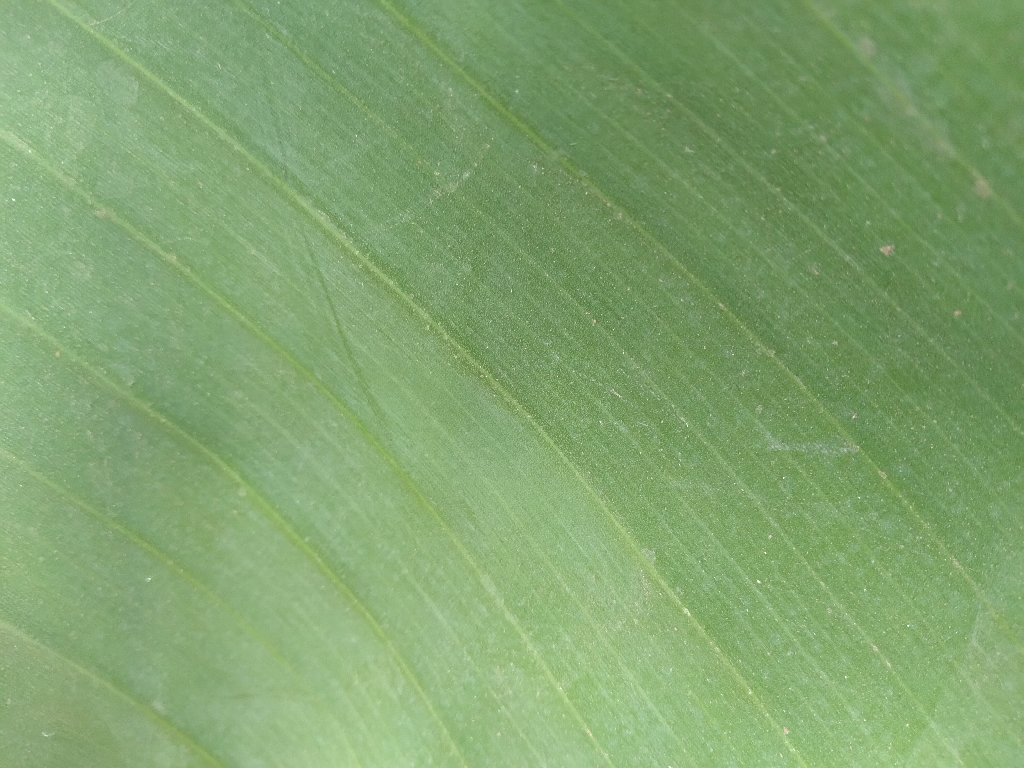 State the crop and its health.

banana, healthy
